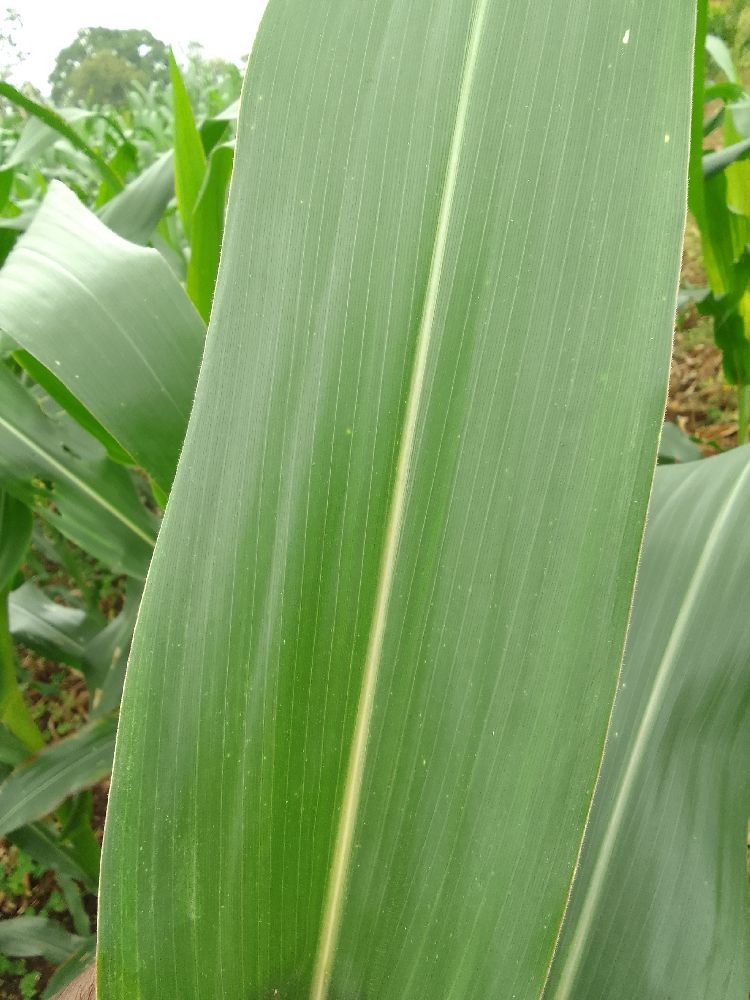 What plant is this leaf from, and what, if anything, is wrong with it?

maize, healthy
